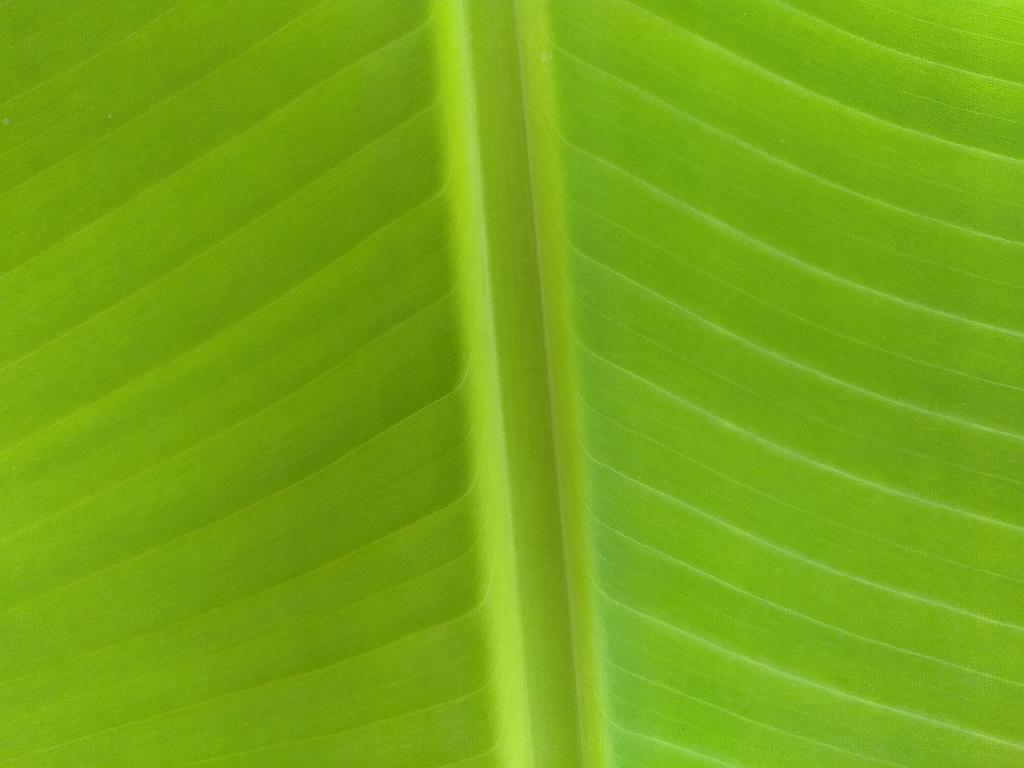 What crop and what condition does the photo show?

banana, healthy
